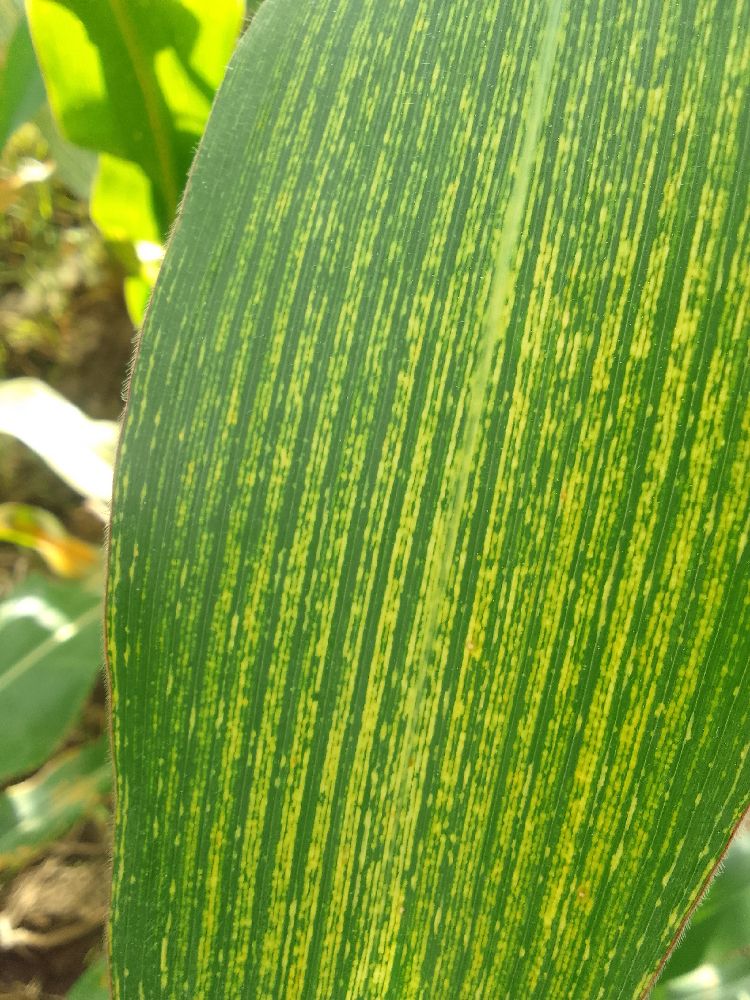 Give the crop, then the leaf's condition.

maize, maize streak virus
